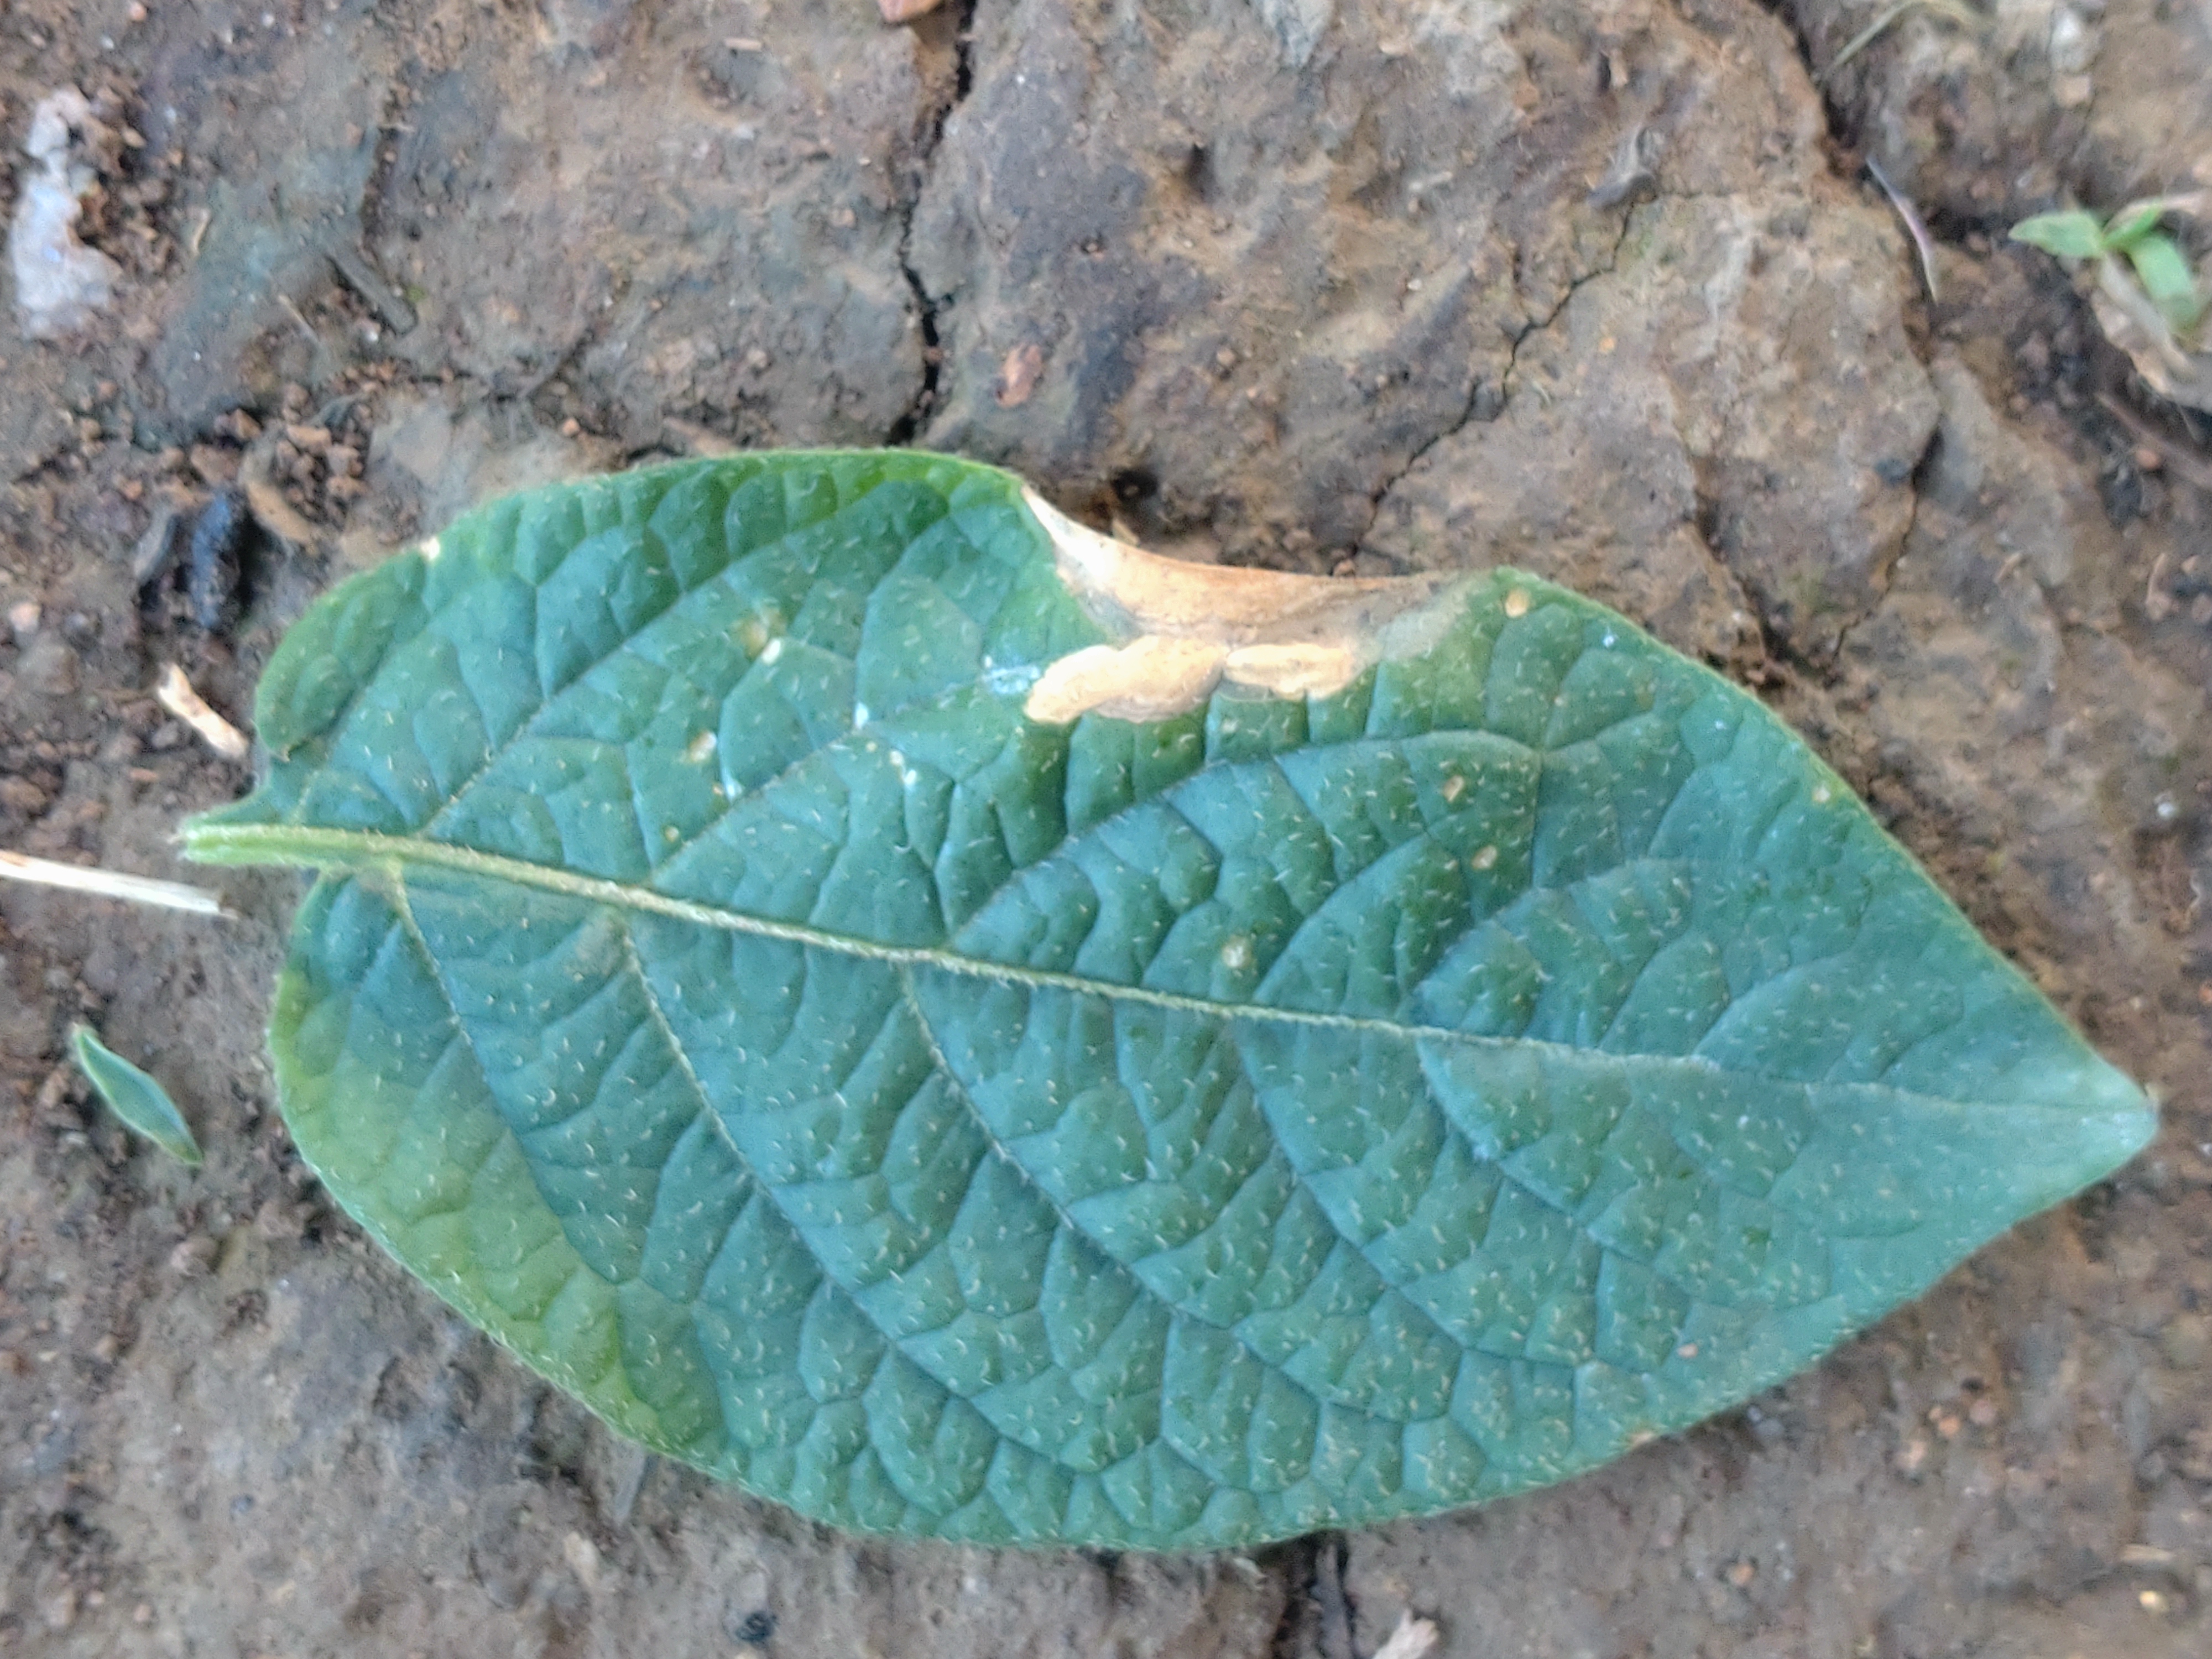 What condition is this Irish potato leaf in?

early blight
